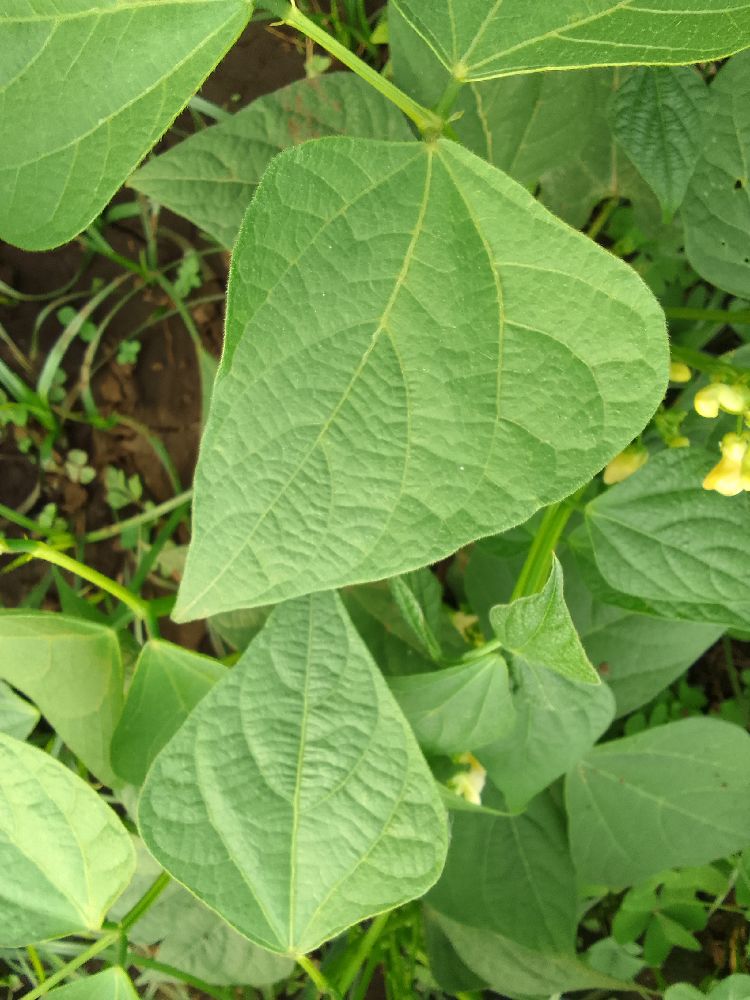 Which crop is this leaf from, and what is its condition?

common bean, healthy
